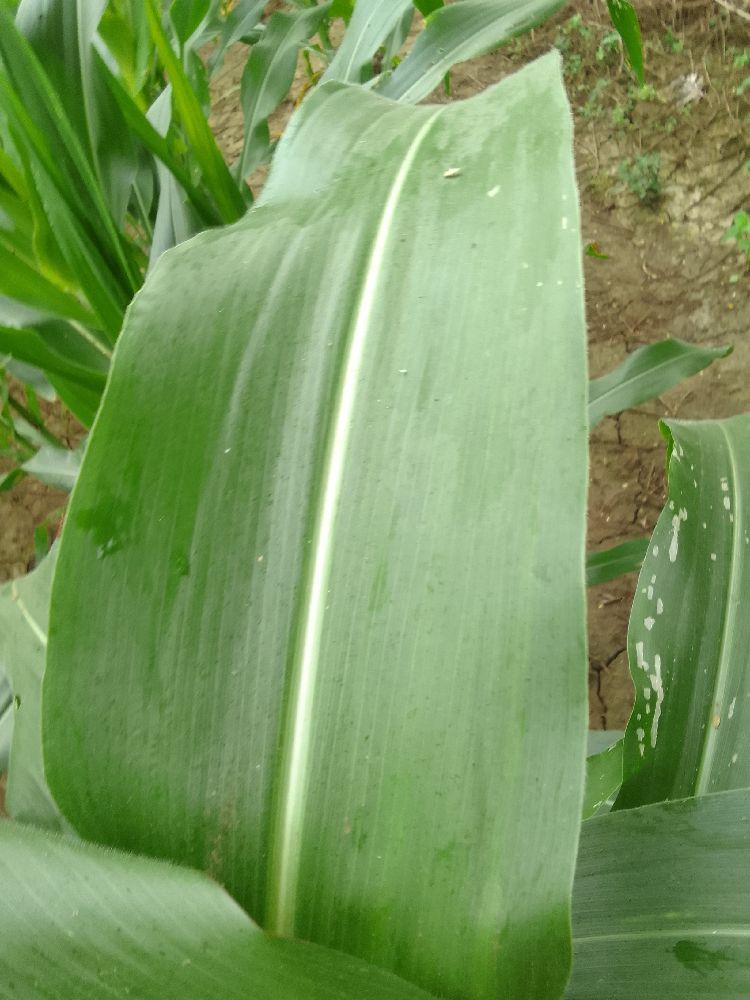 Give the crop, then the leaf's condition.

maize, healthy
